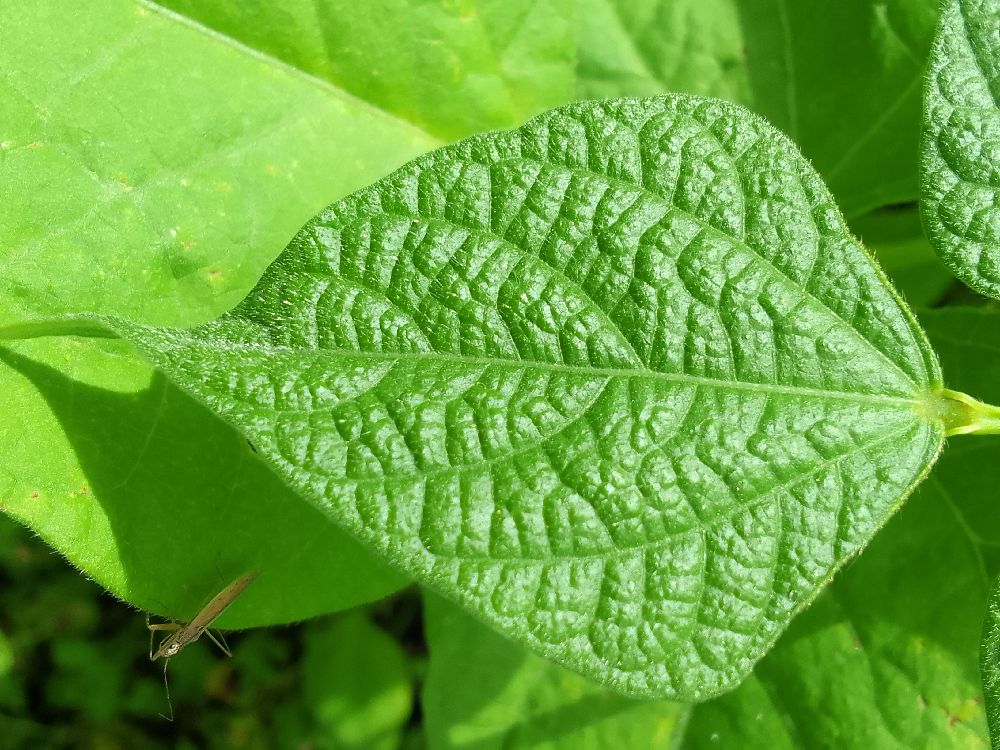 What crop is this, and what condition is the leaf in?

common bean, healthy
